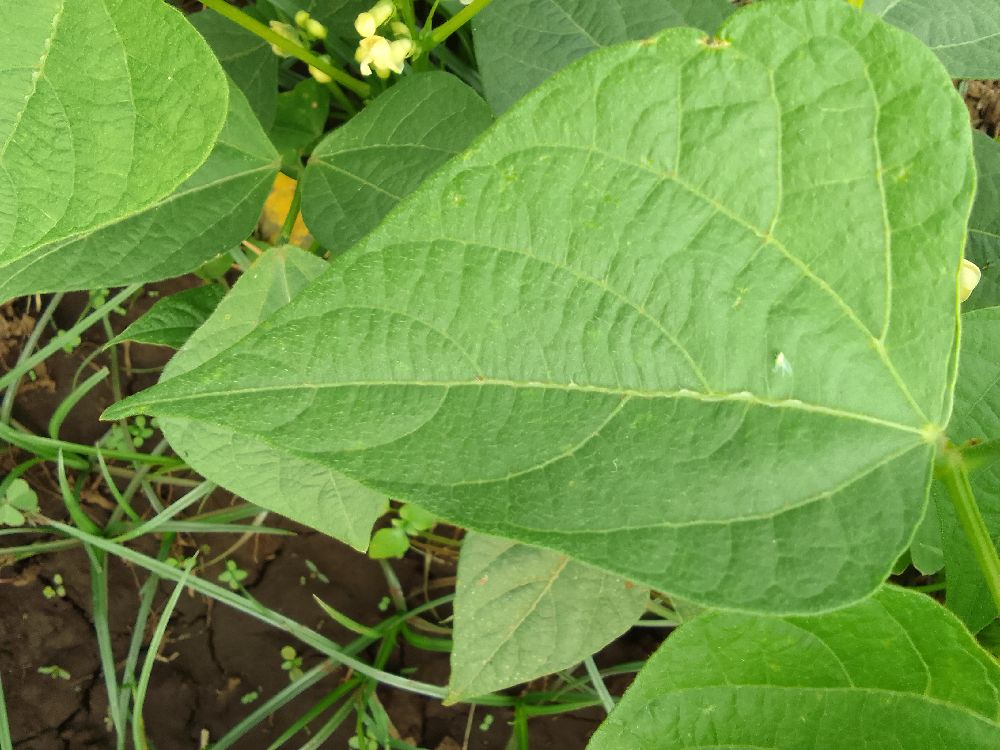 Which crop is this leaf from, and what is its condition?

common bean, healthy
